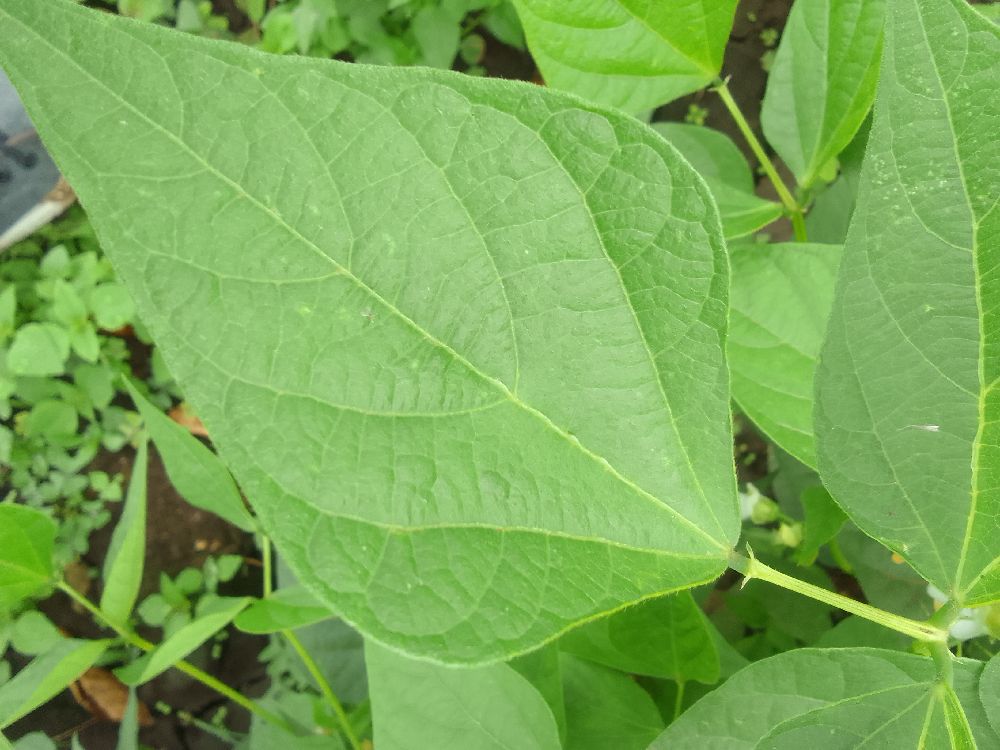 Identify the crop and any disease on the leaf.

common bean, healthy
